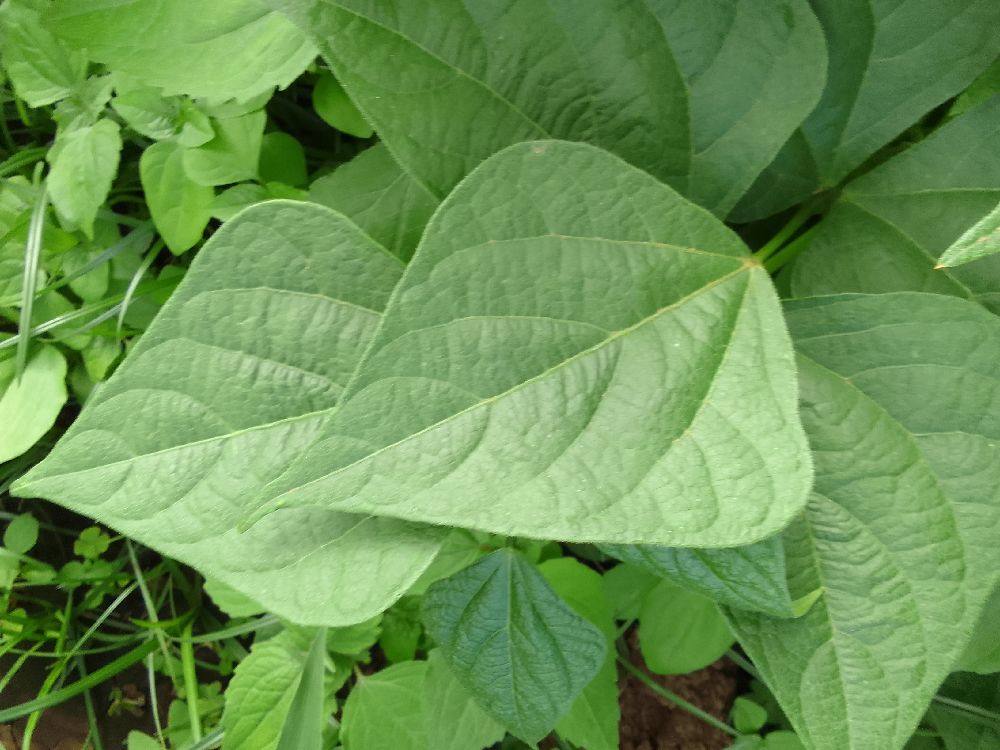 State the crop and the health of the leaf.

common bean, healthy
